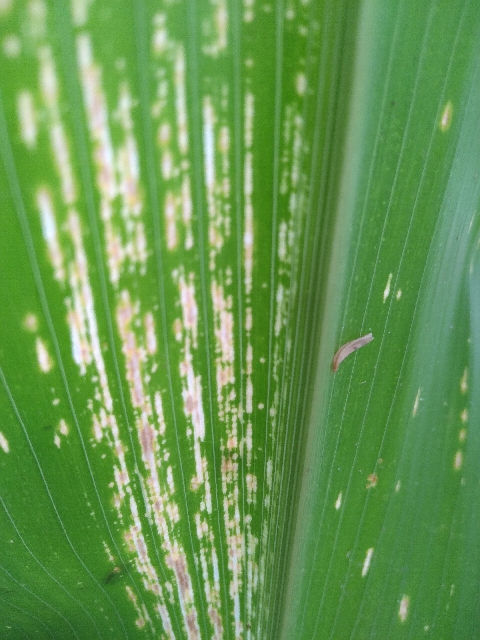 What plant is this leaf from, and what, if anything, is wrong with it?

maize, maize streak virus
